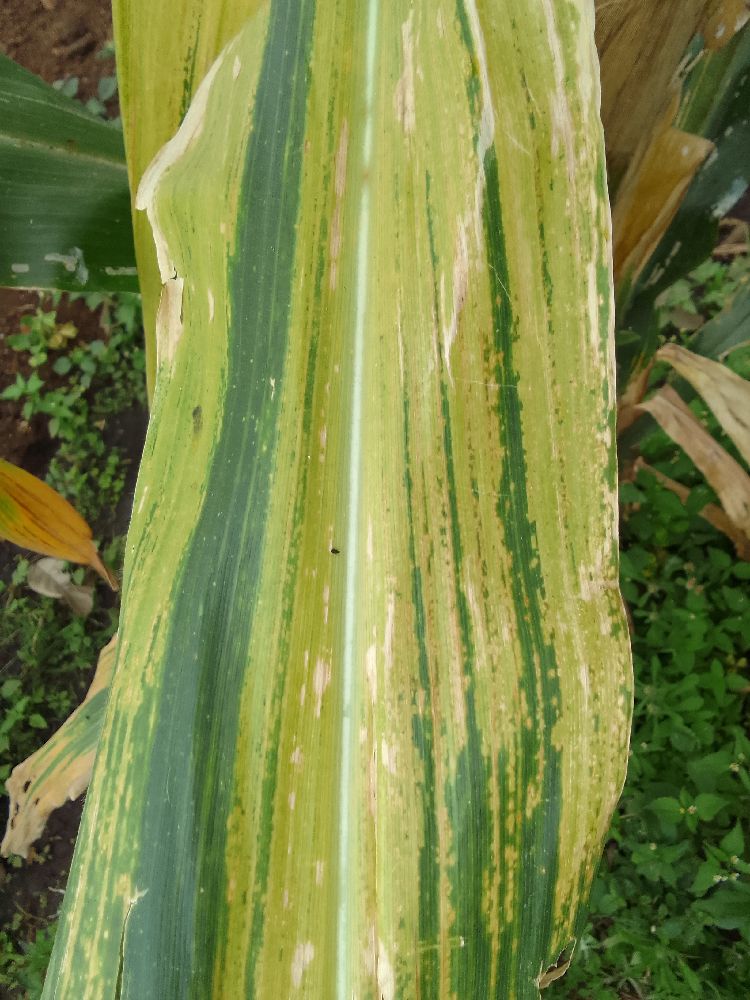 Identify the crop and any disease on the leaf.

maize, maize lethal necrosis
